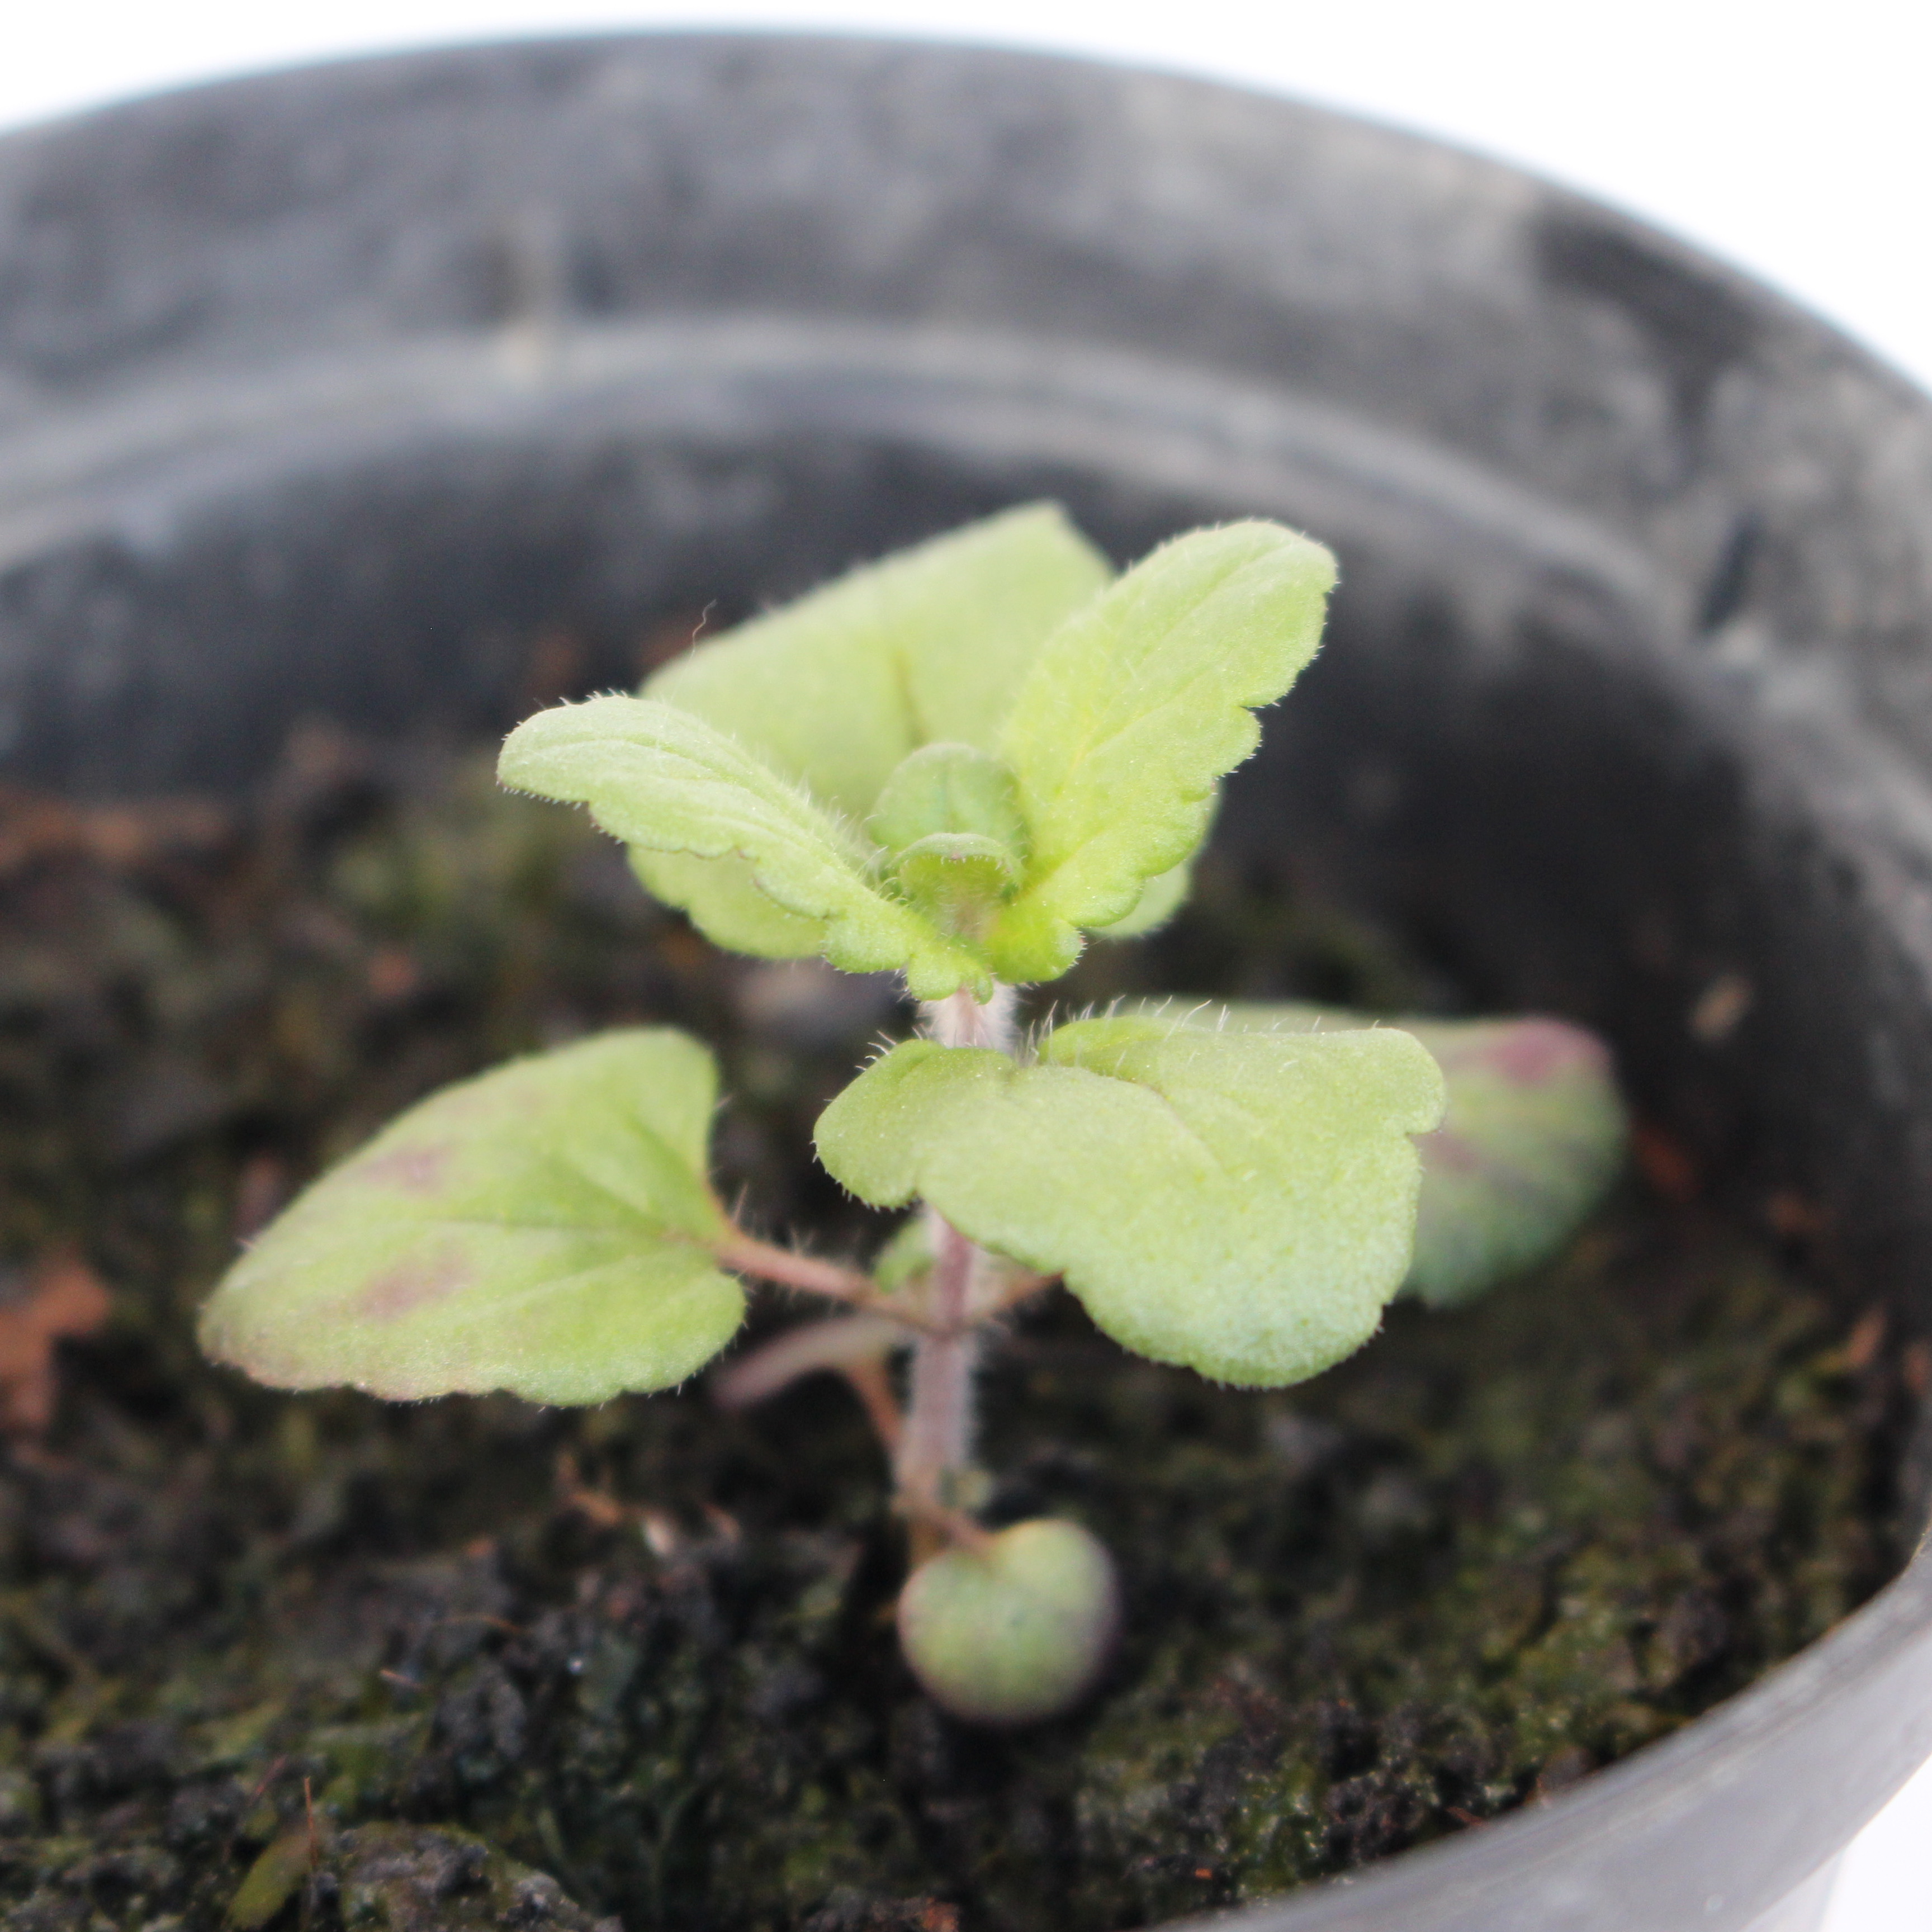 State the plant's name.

Veronica persica
